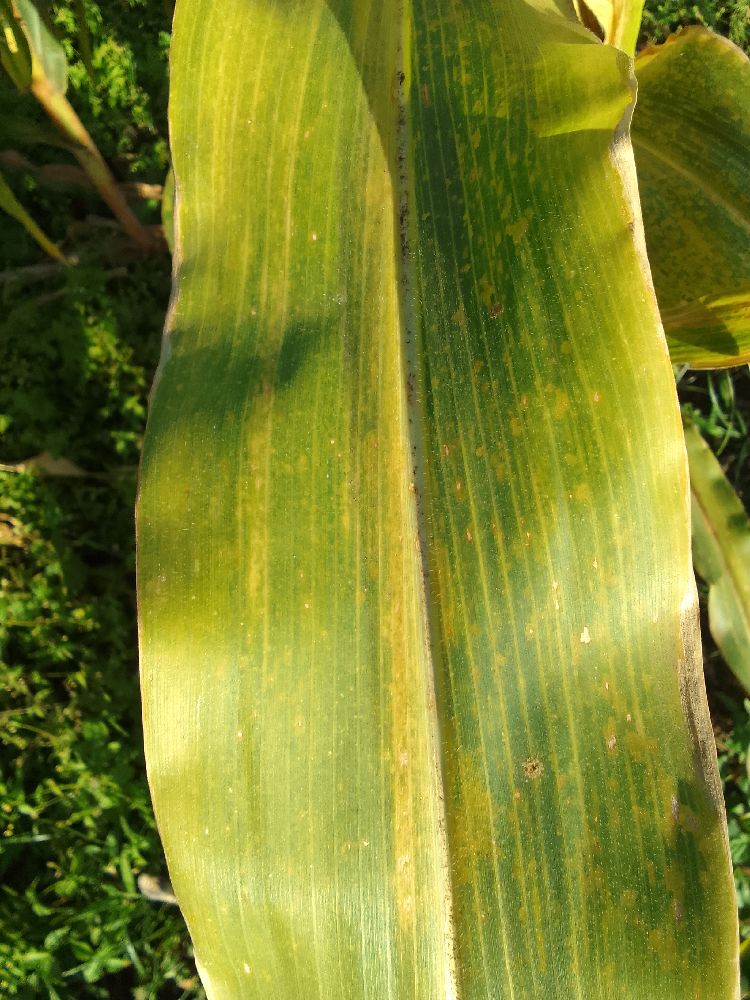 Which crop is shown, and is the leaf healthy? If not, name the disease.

maize, maize lethal necrosis
